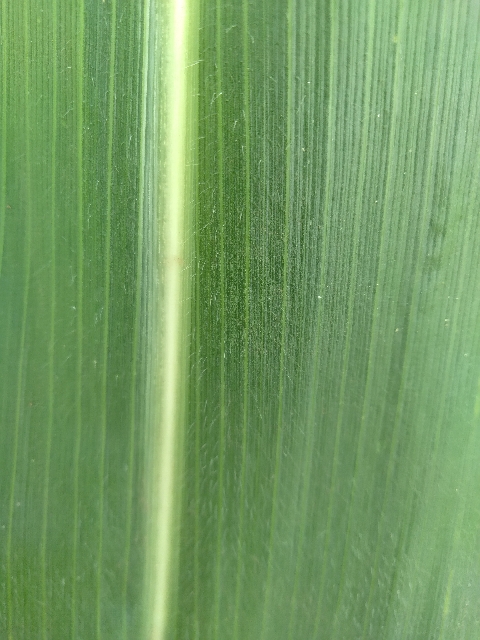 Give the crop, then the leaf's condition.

maize, healthy
